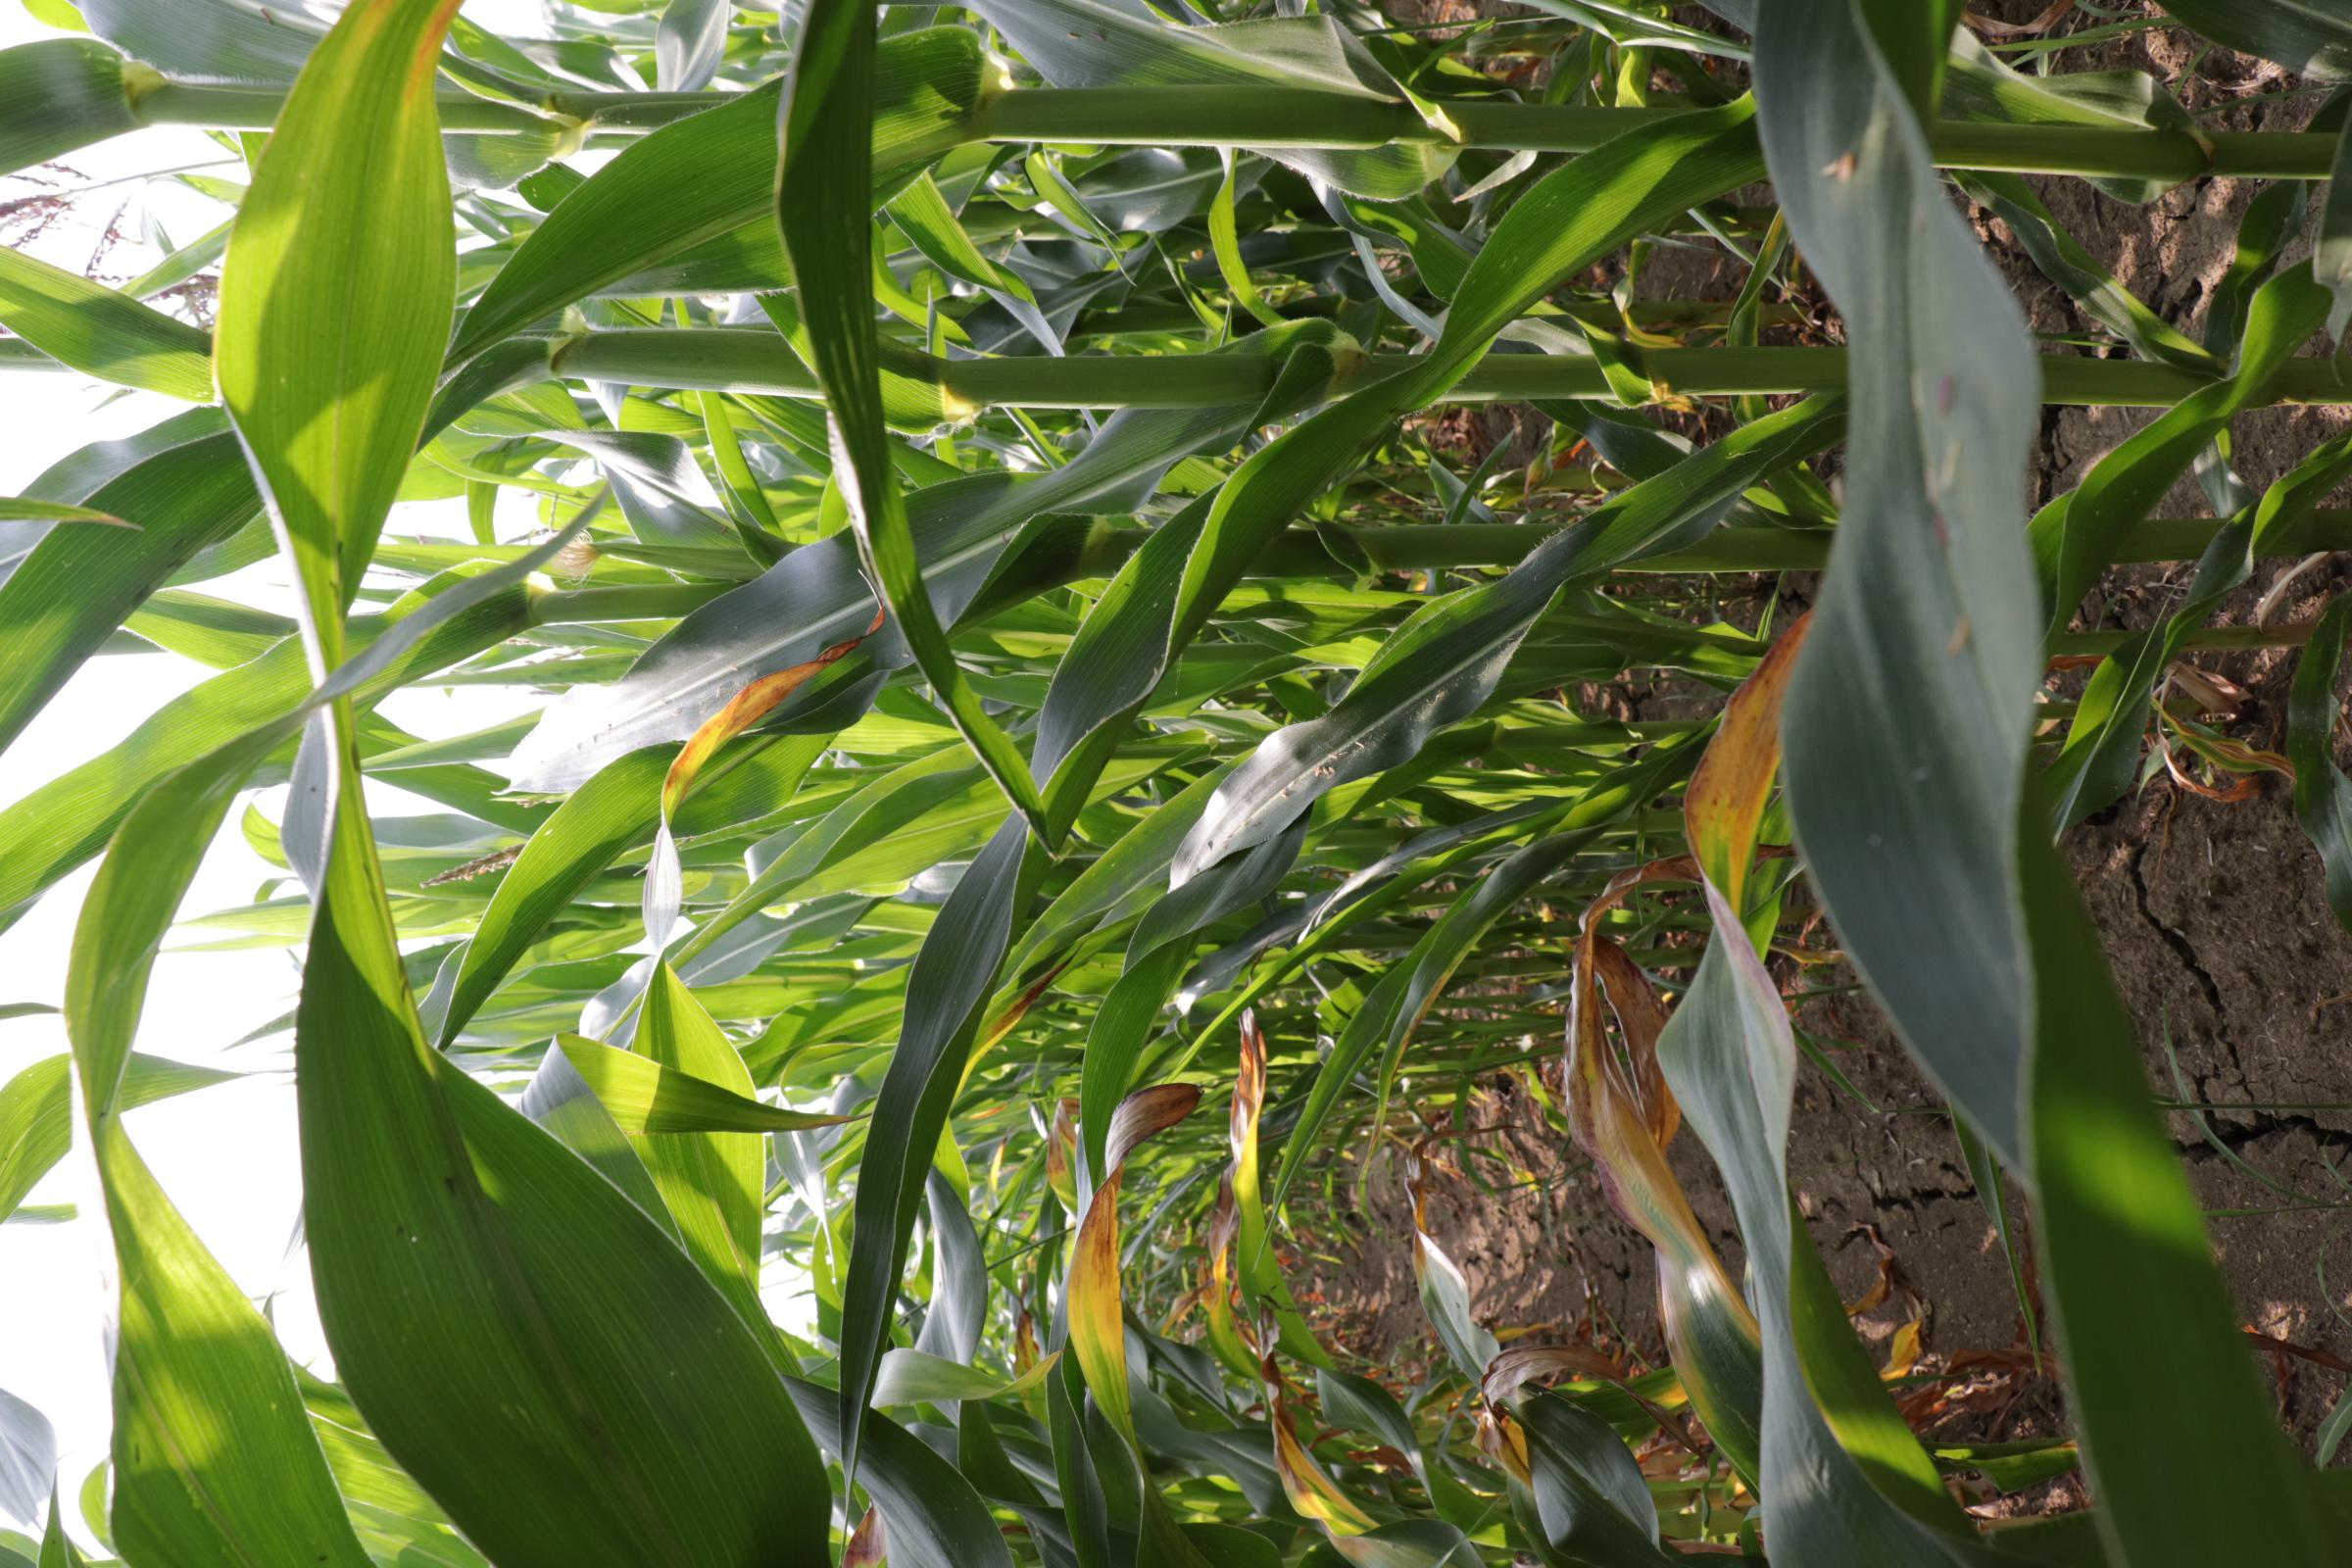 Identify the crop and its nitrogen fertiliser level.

maize, full nitrogen fertilisation
